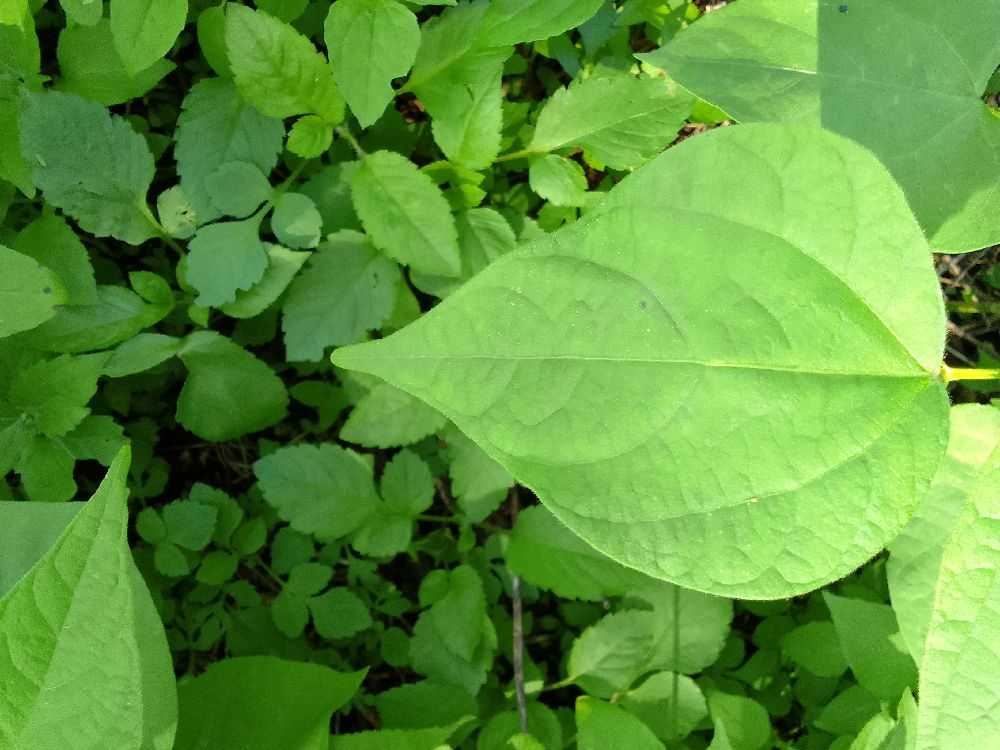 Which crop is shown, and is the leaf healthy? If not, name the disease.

common bean, healthy
